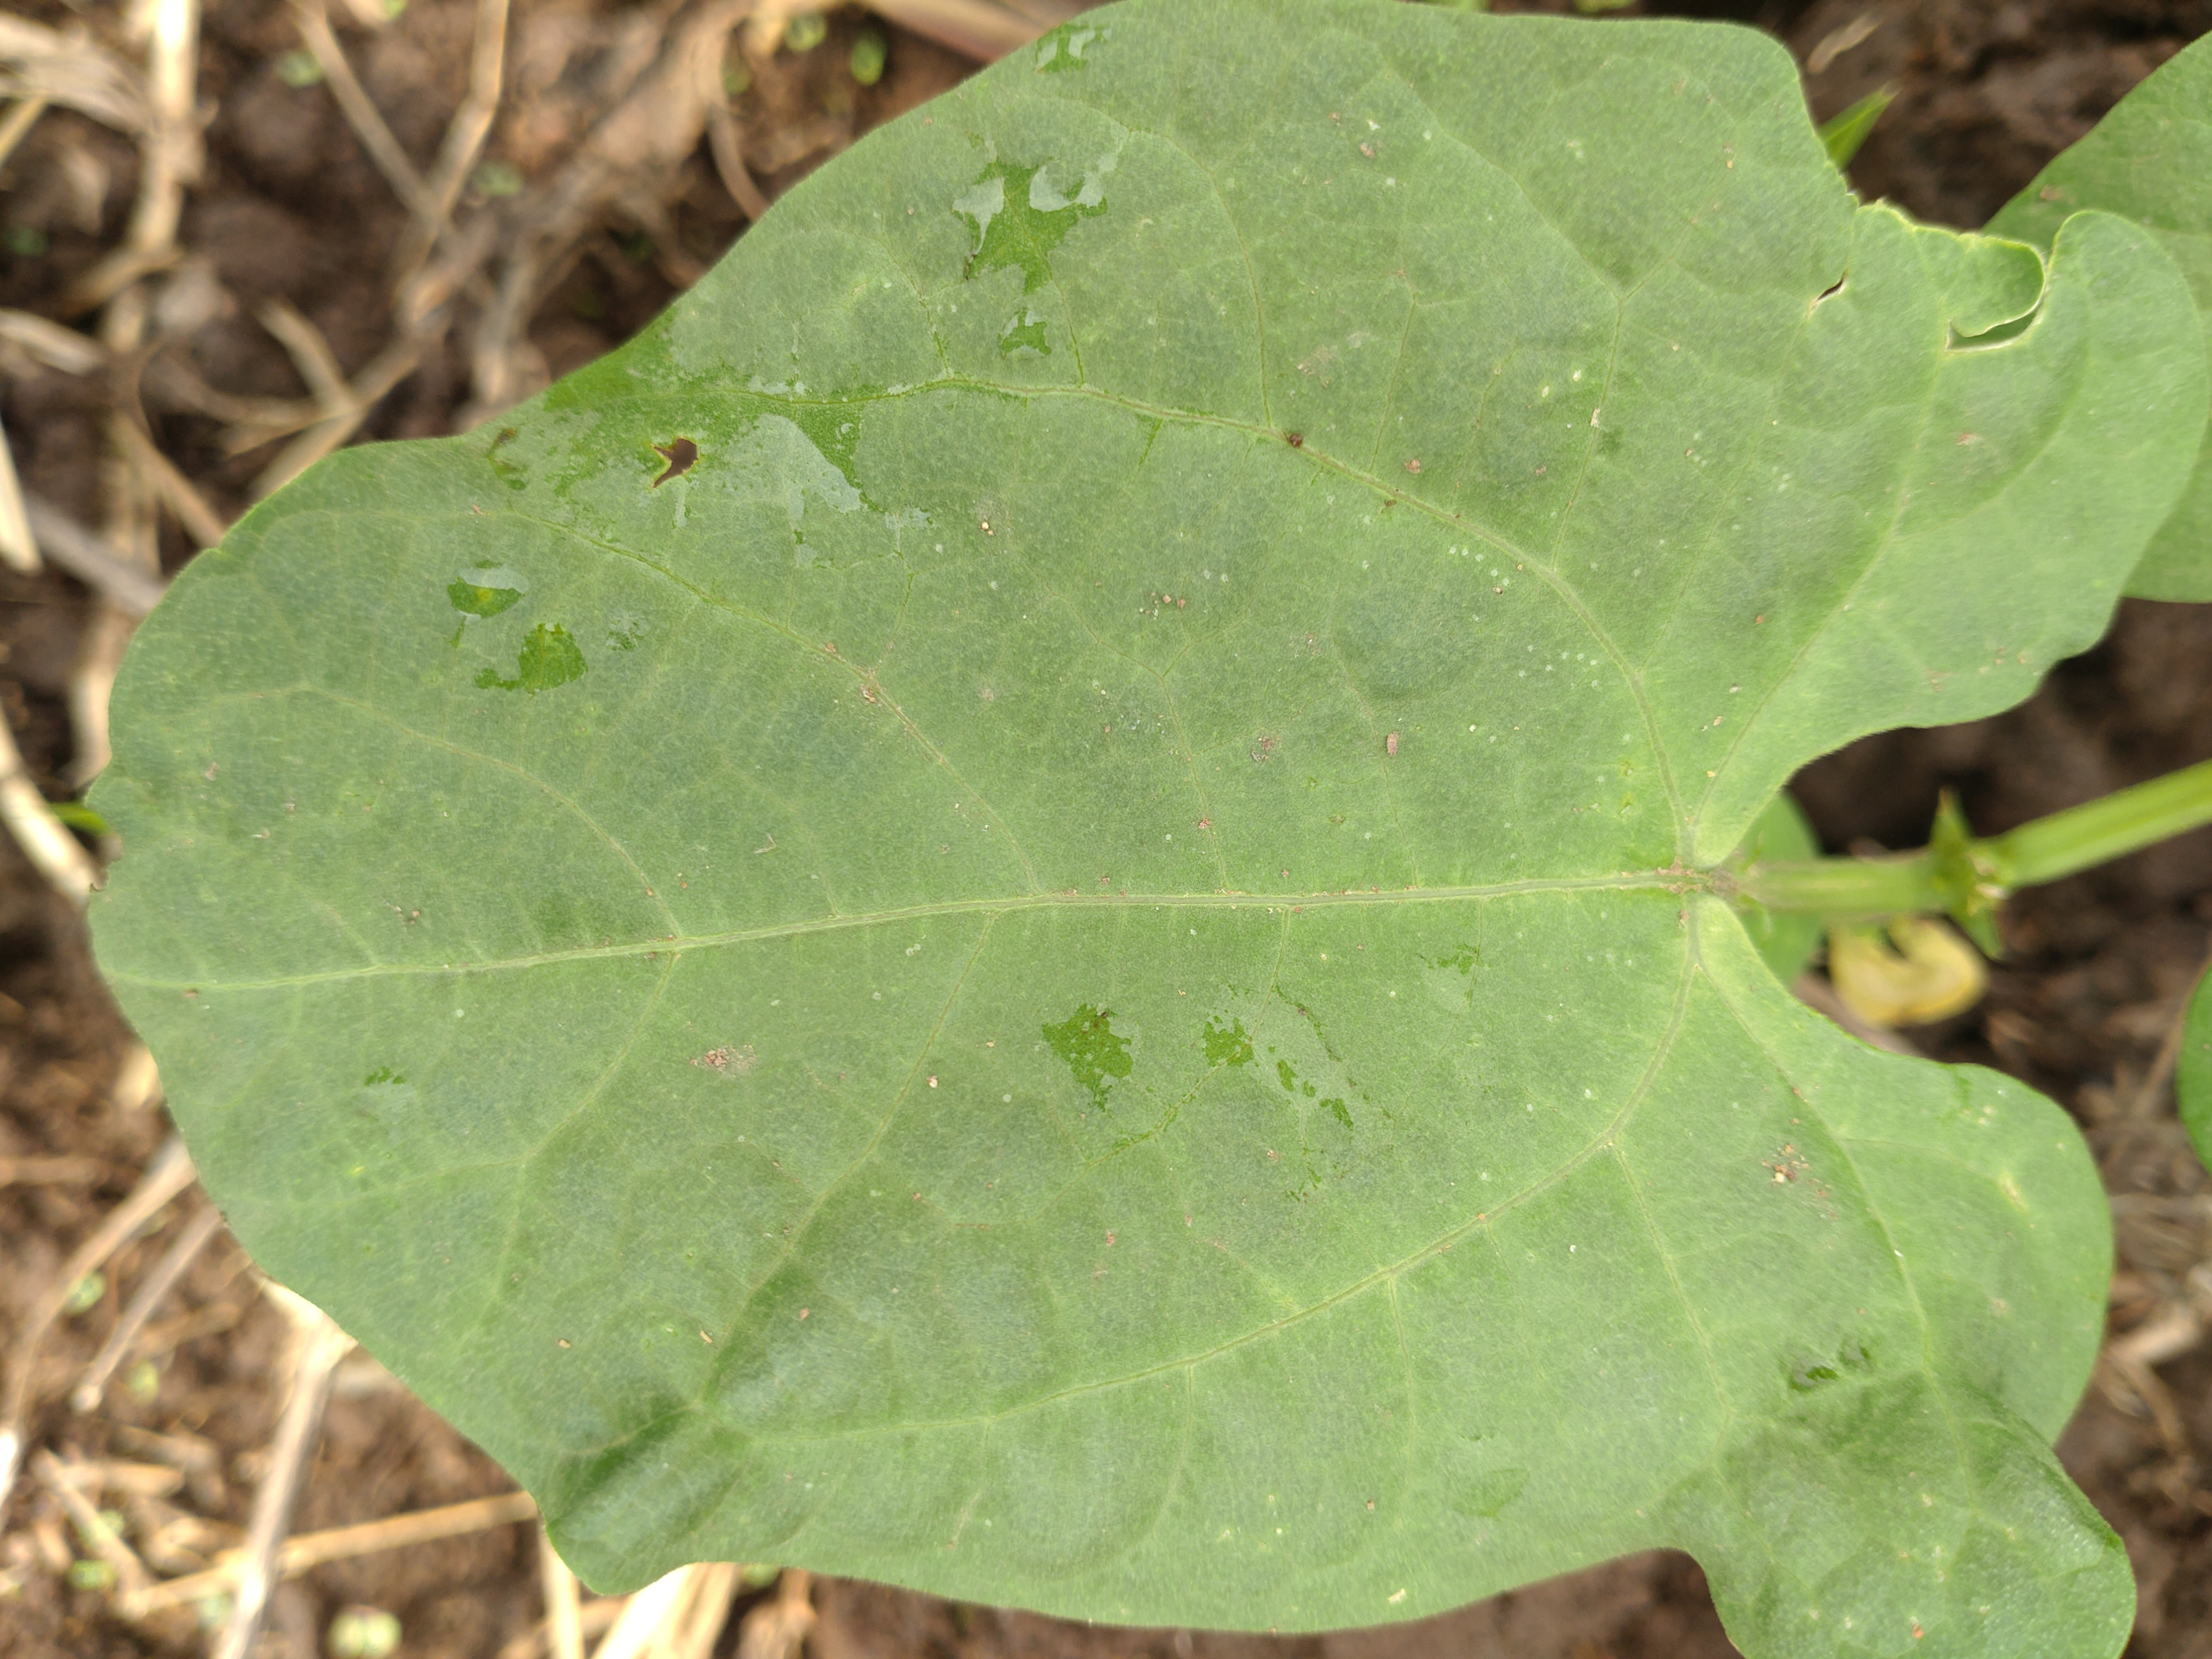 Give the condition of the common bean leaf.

healthy
